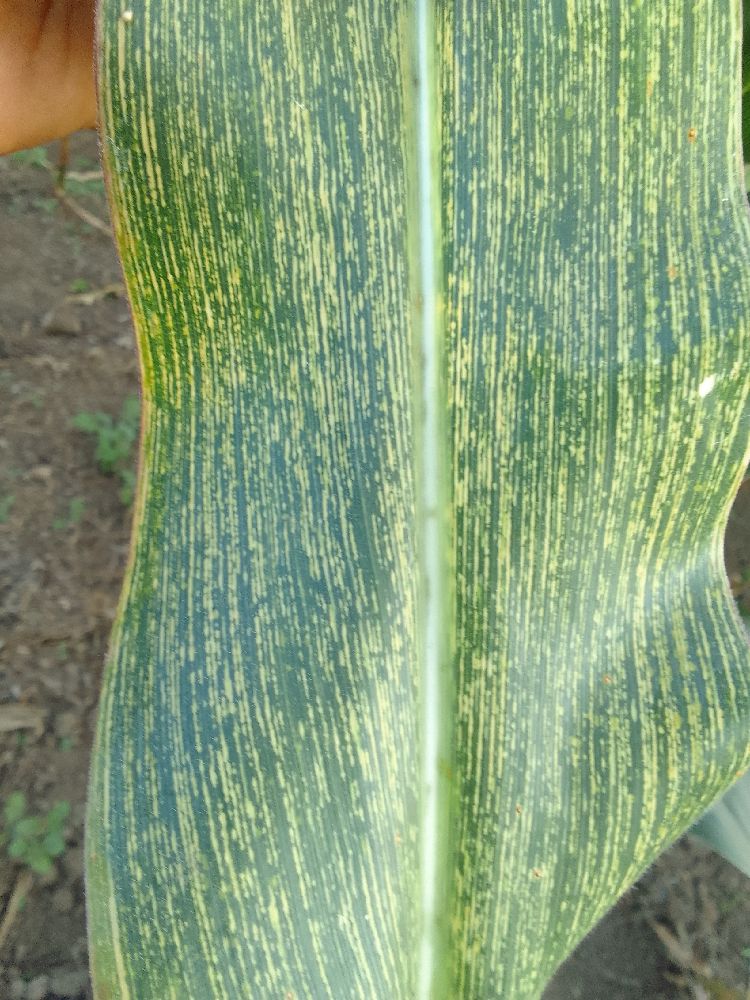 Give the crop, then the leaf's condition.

maize, maize streak virus
